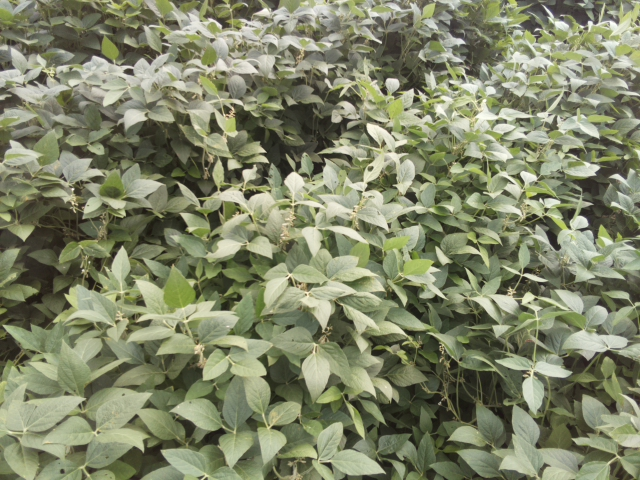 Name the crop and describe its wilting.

soybean, leaves with no wilting
